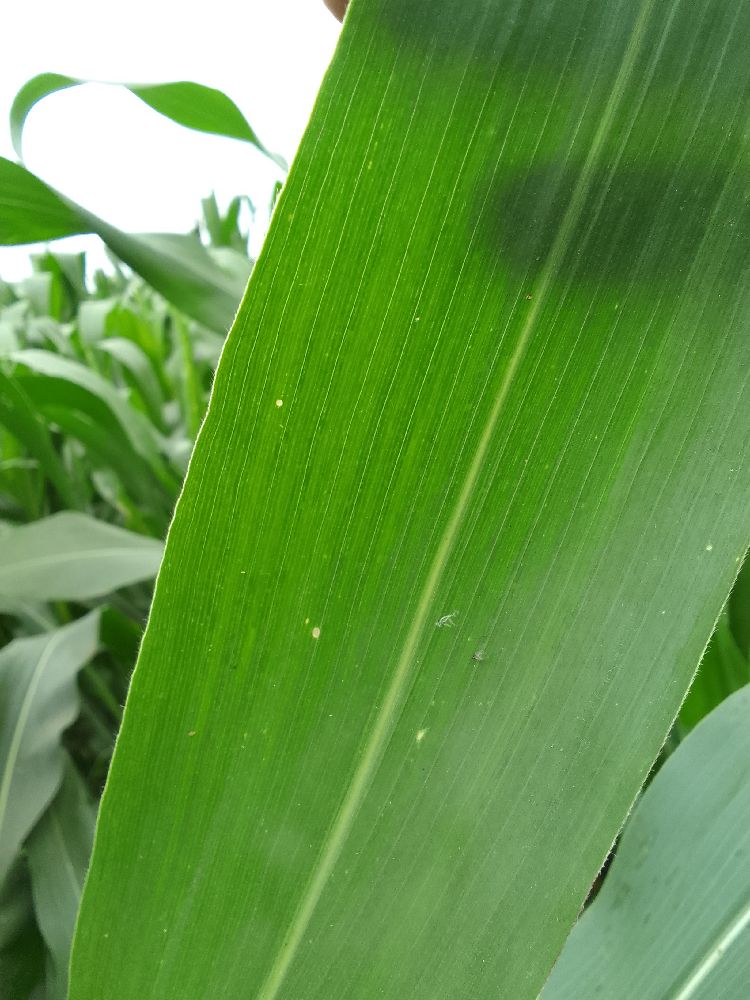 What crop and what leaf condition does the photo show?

maize, healthy
